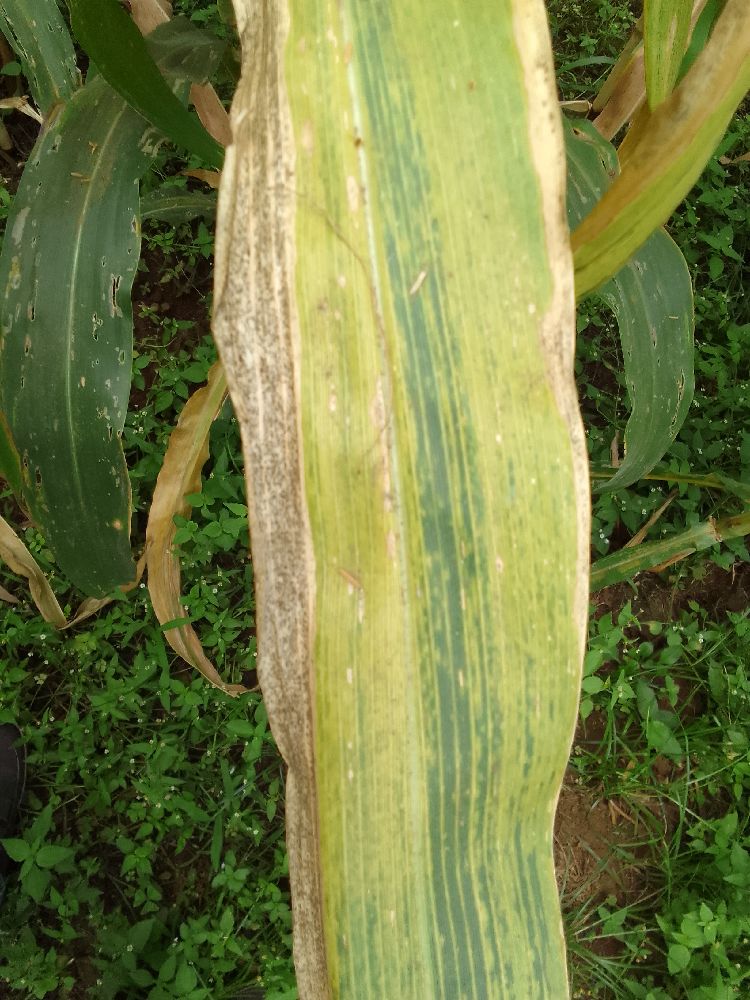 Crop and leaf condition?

maize, maize lethal necrosis
